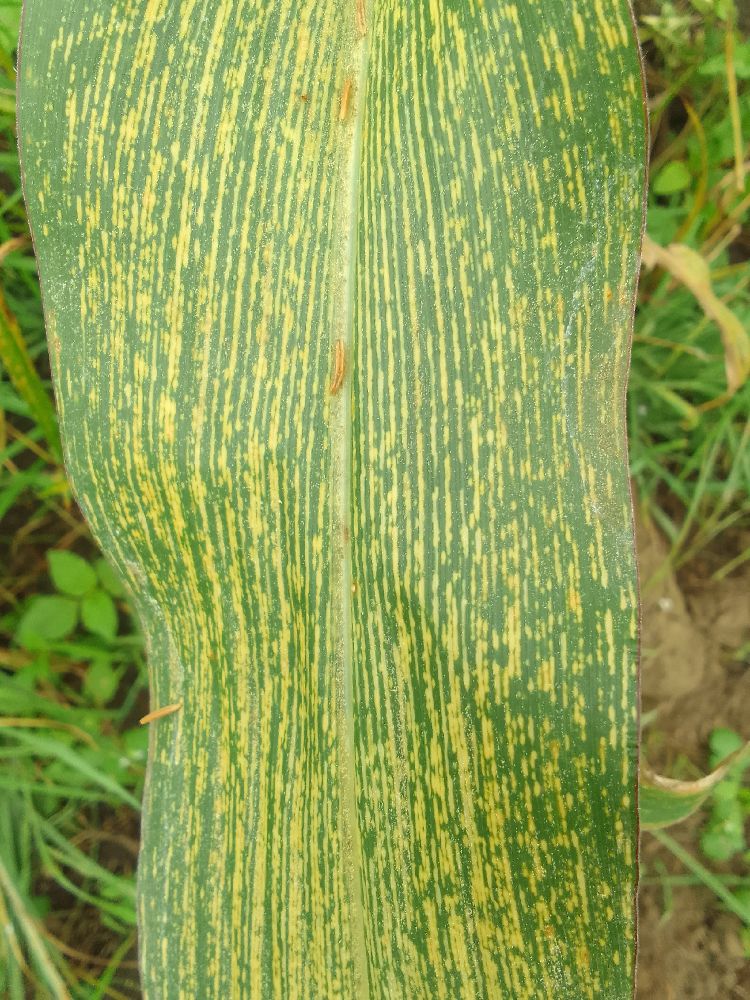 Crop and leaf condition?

maize, maize streak virus
